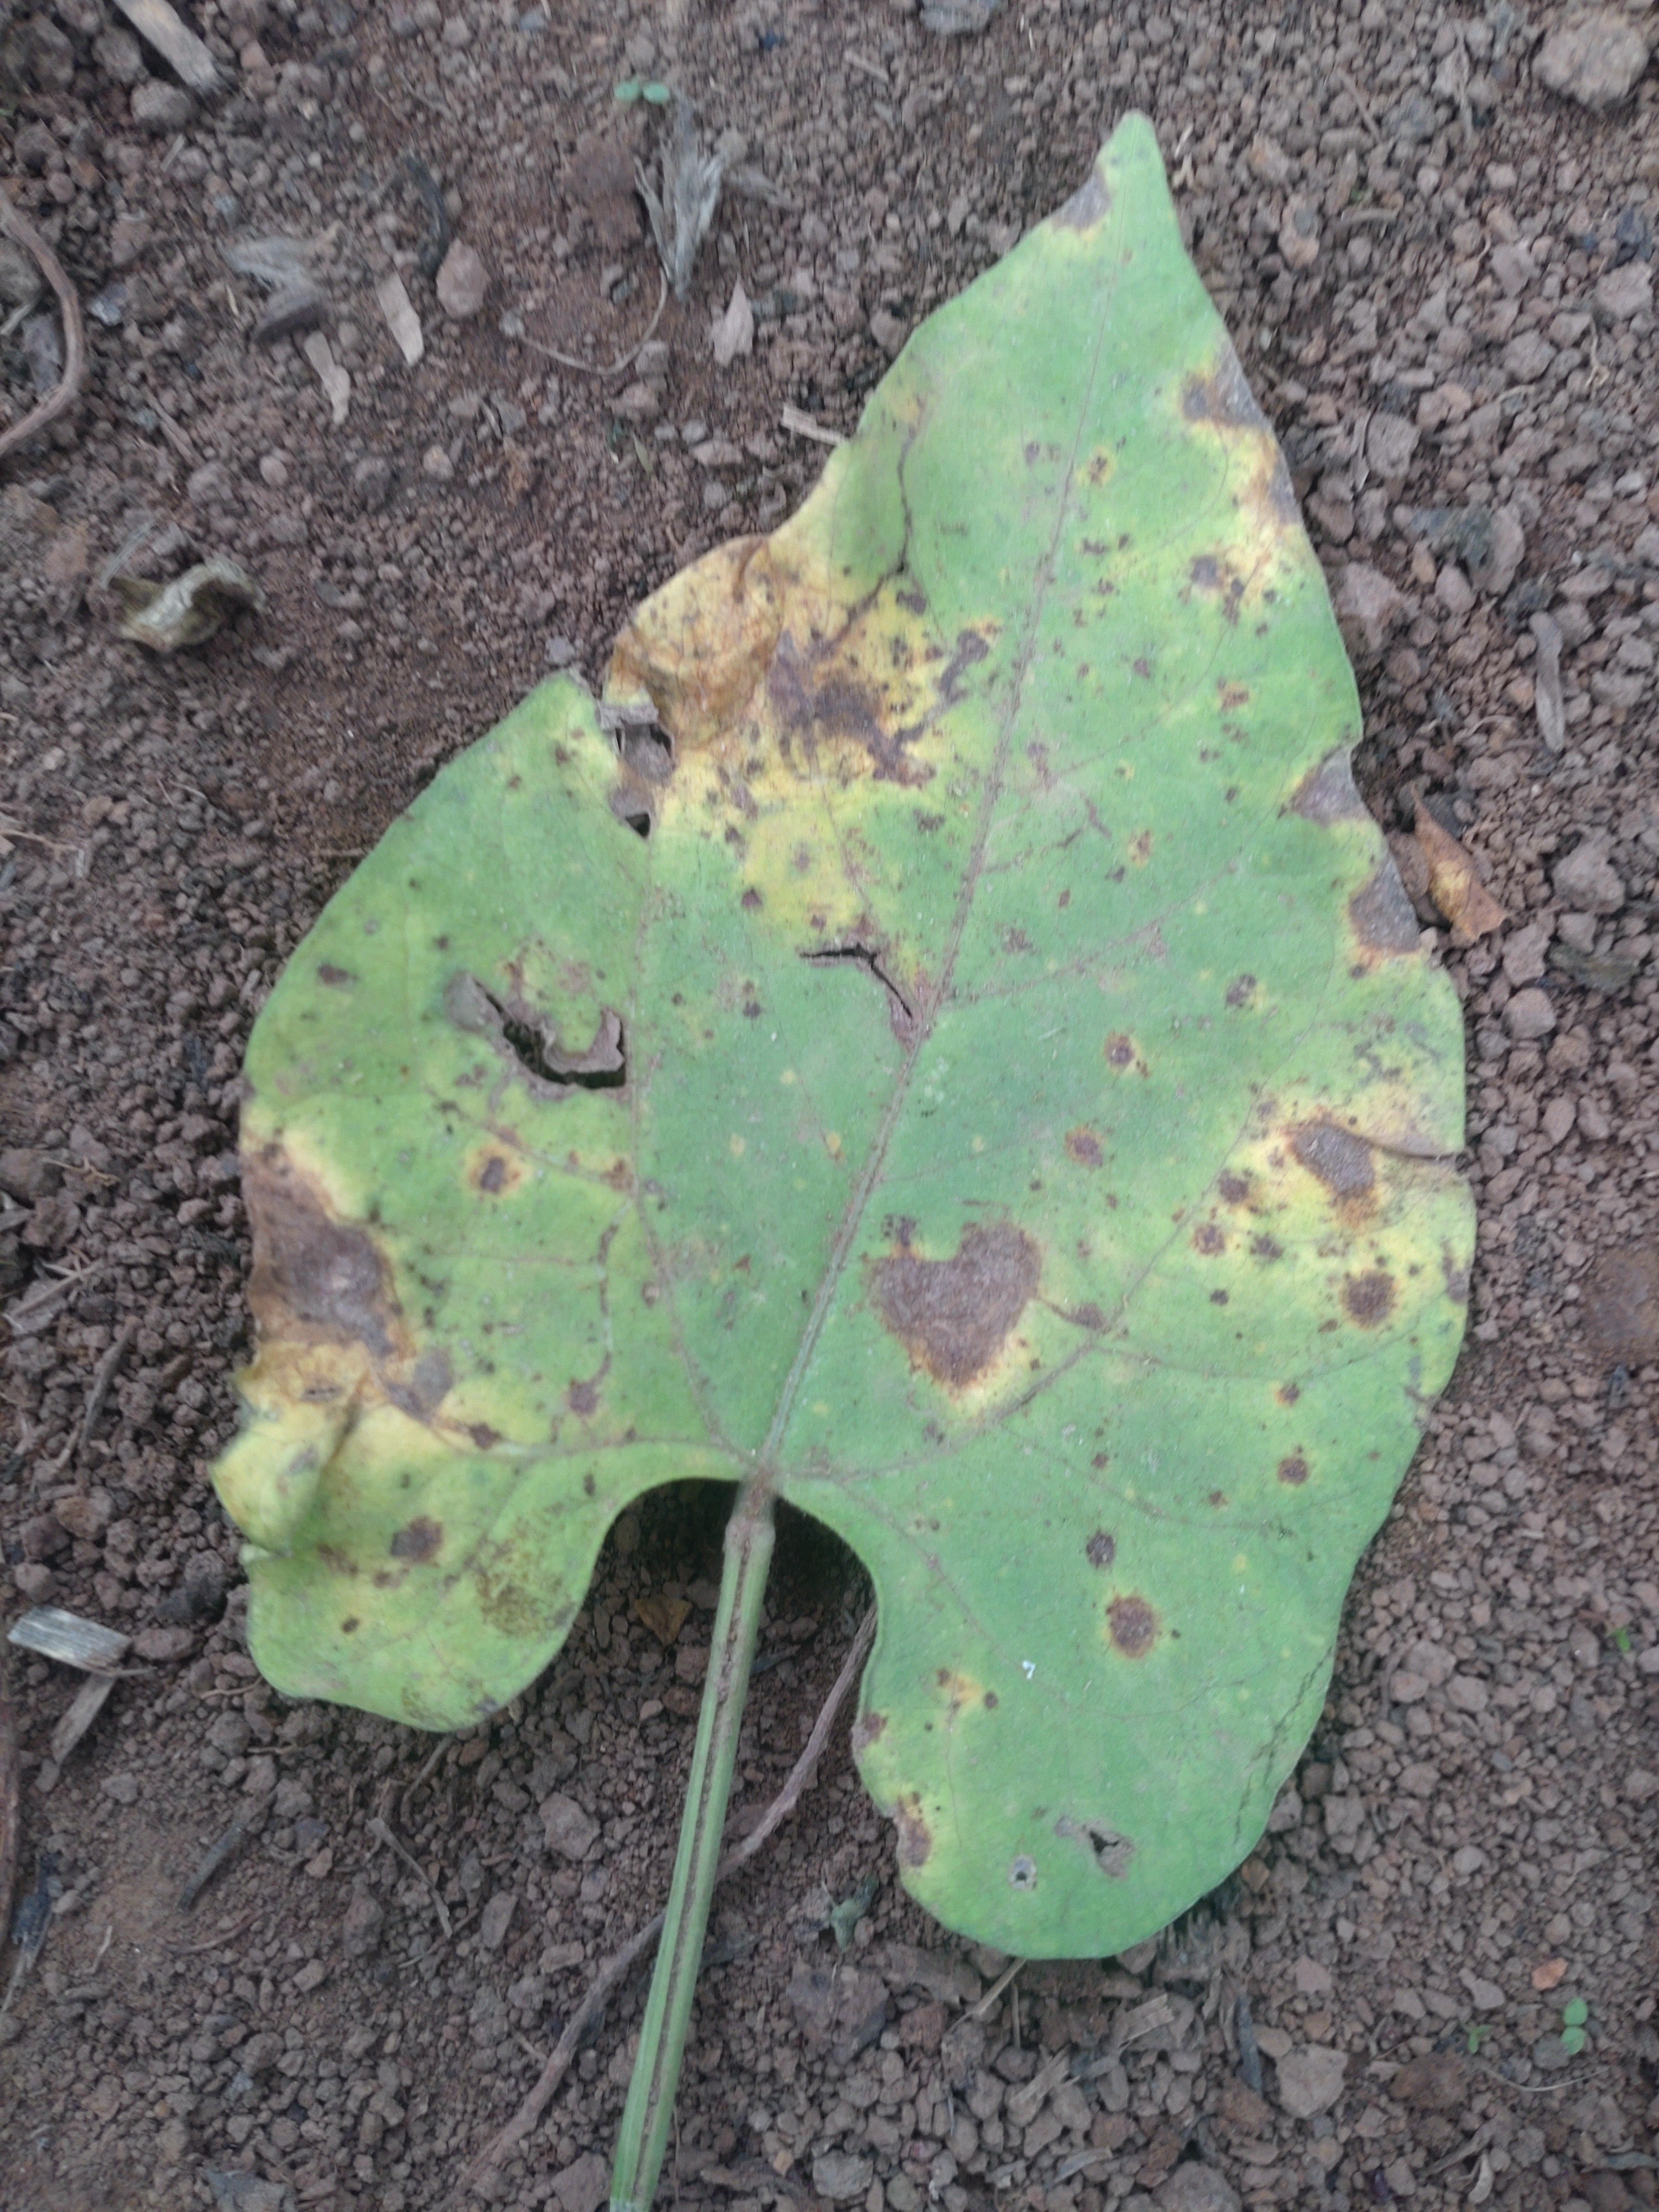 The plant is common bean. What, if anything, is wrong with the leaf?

rust
